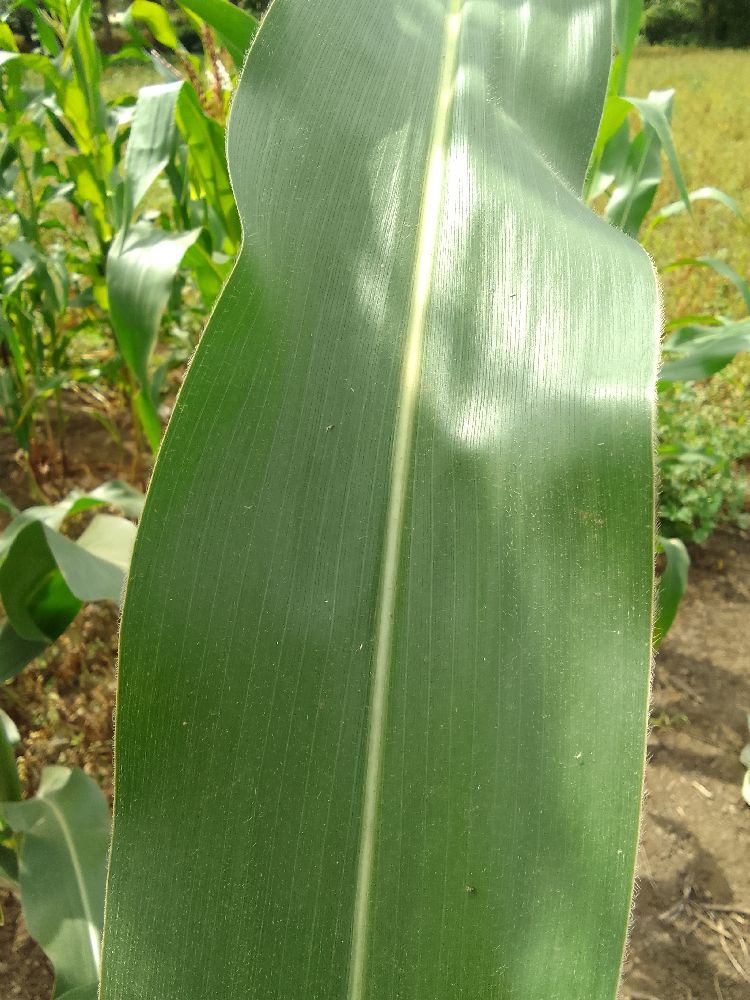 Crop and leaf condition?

maize, healthy
